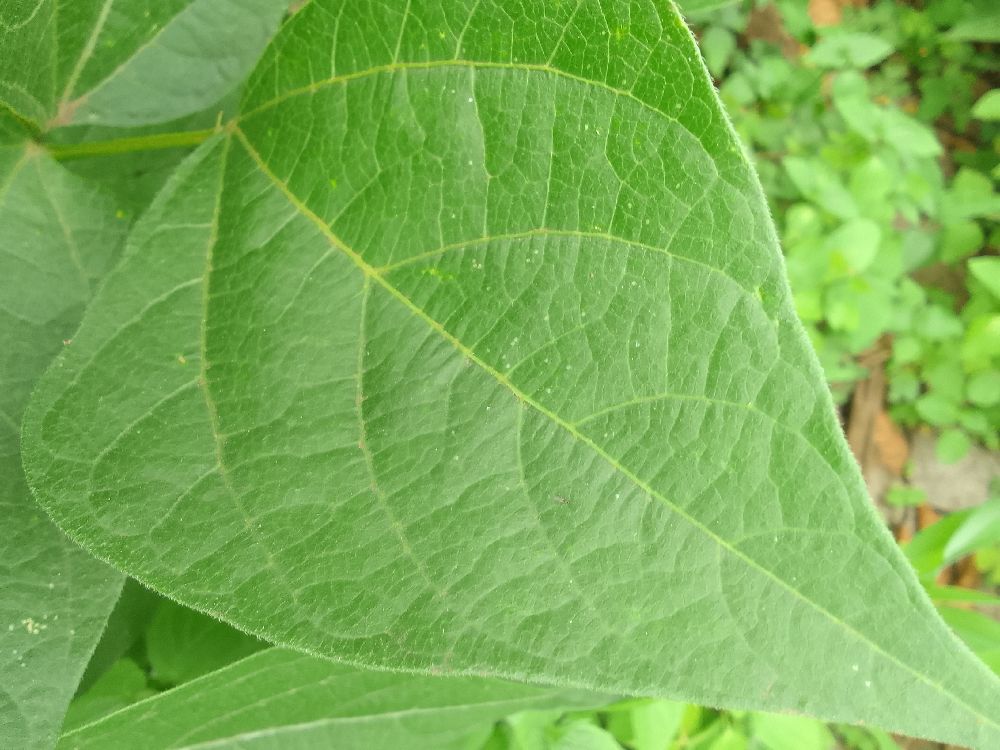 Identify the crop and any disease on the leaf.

common bean, healthy
